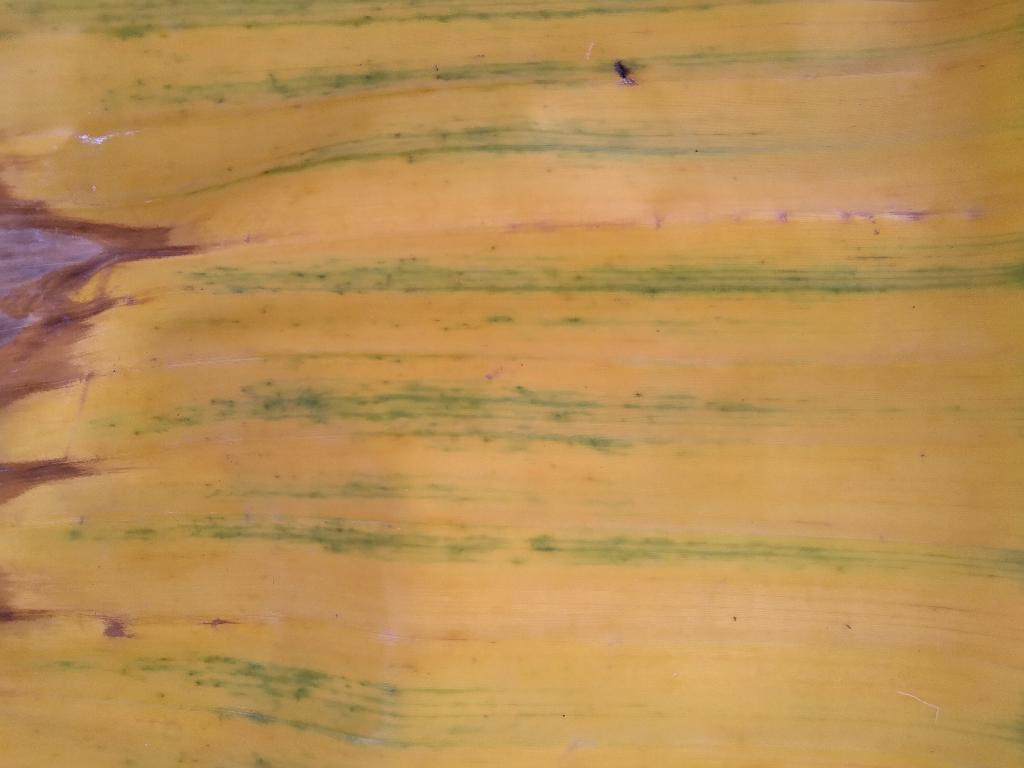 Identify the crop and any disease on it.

banana, fusarium wilt race 1
